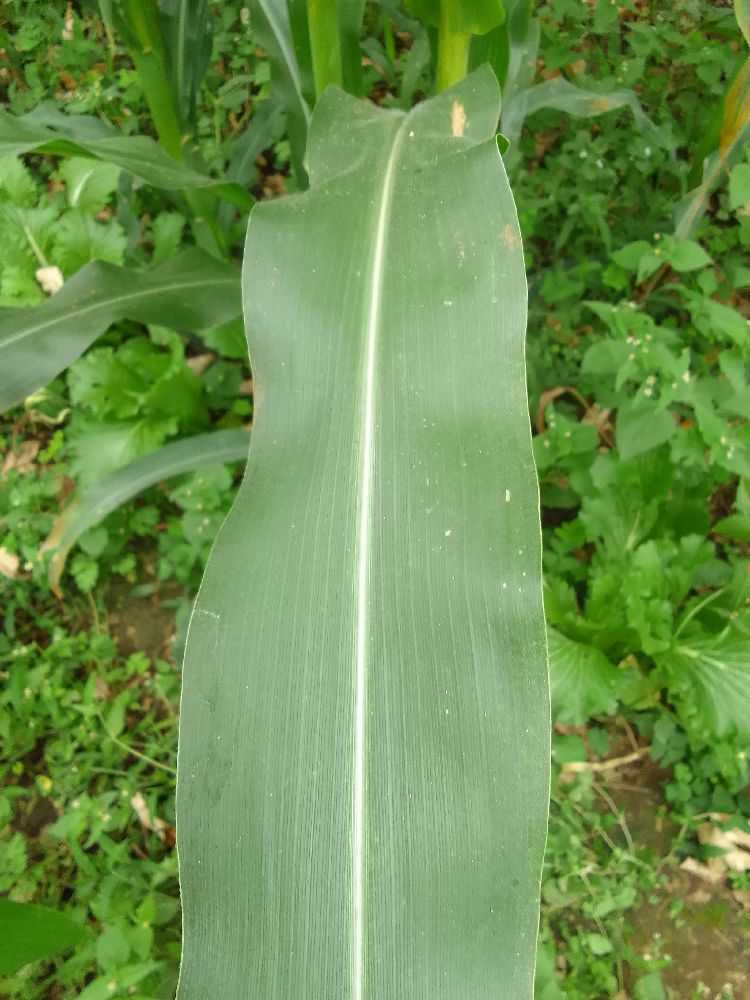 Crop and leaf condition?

maize, healthy
